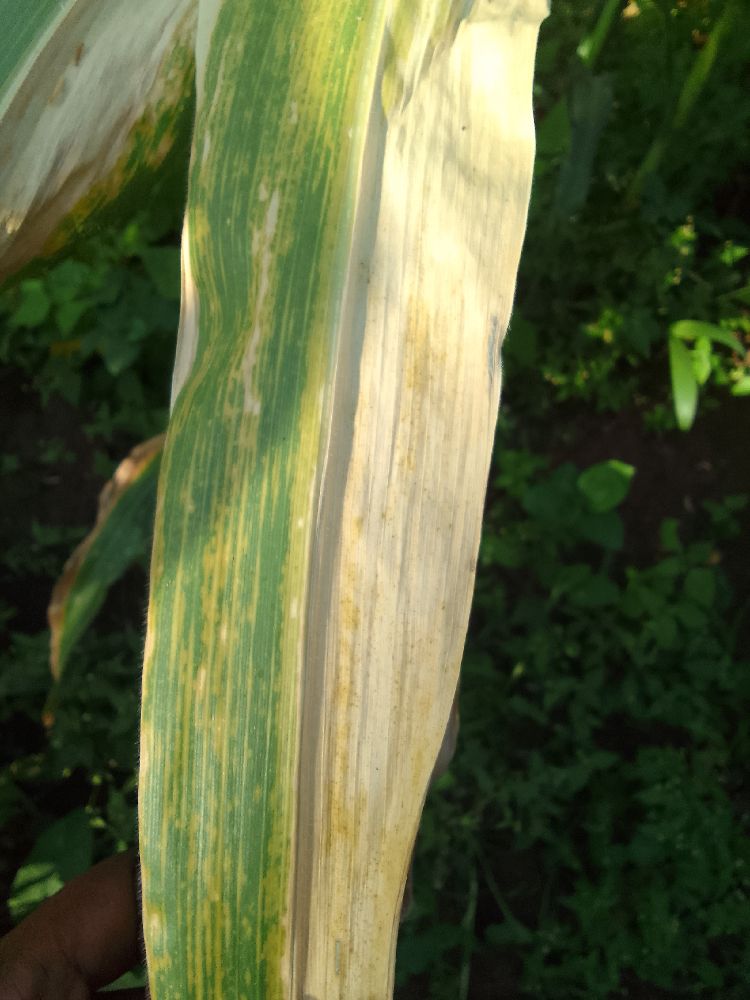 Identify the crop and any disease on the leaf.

maize, maize lethal necrosis
